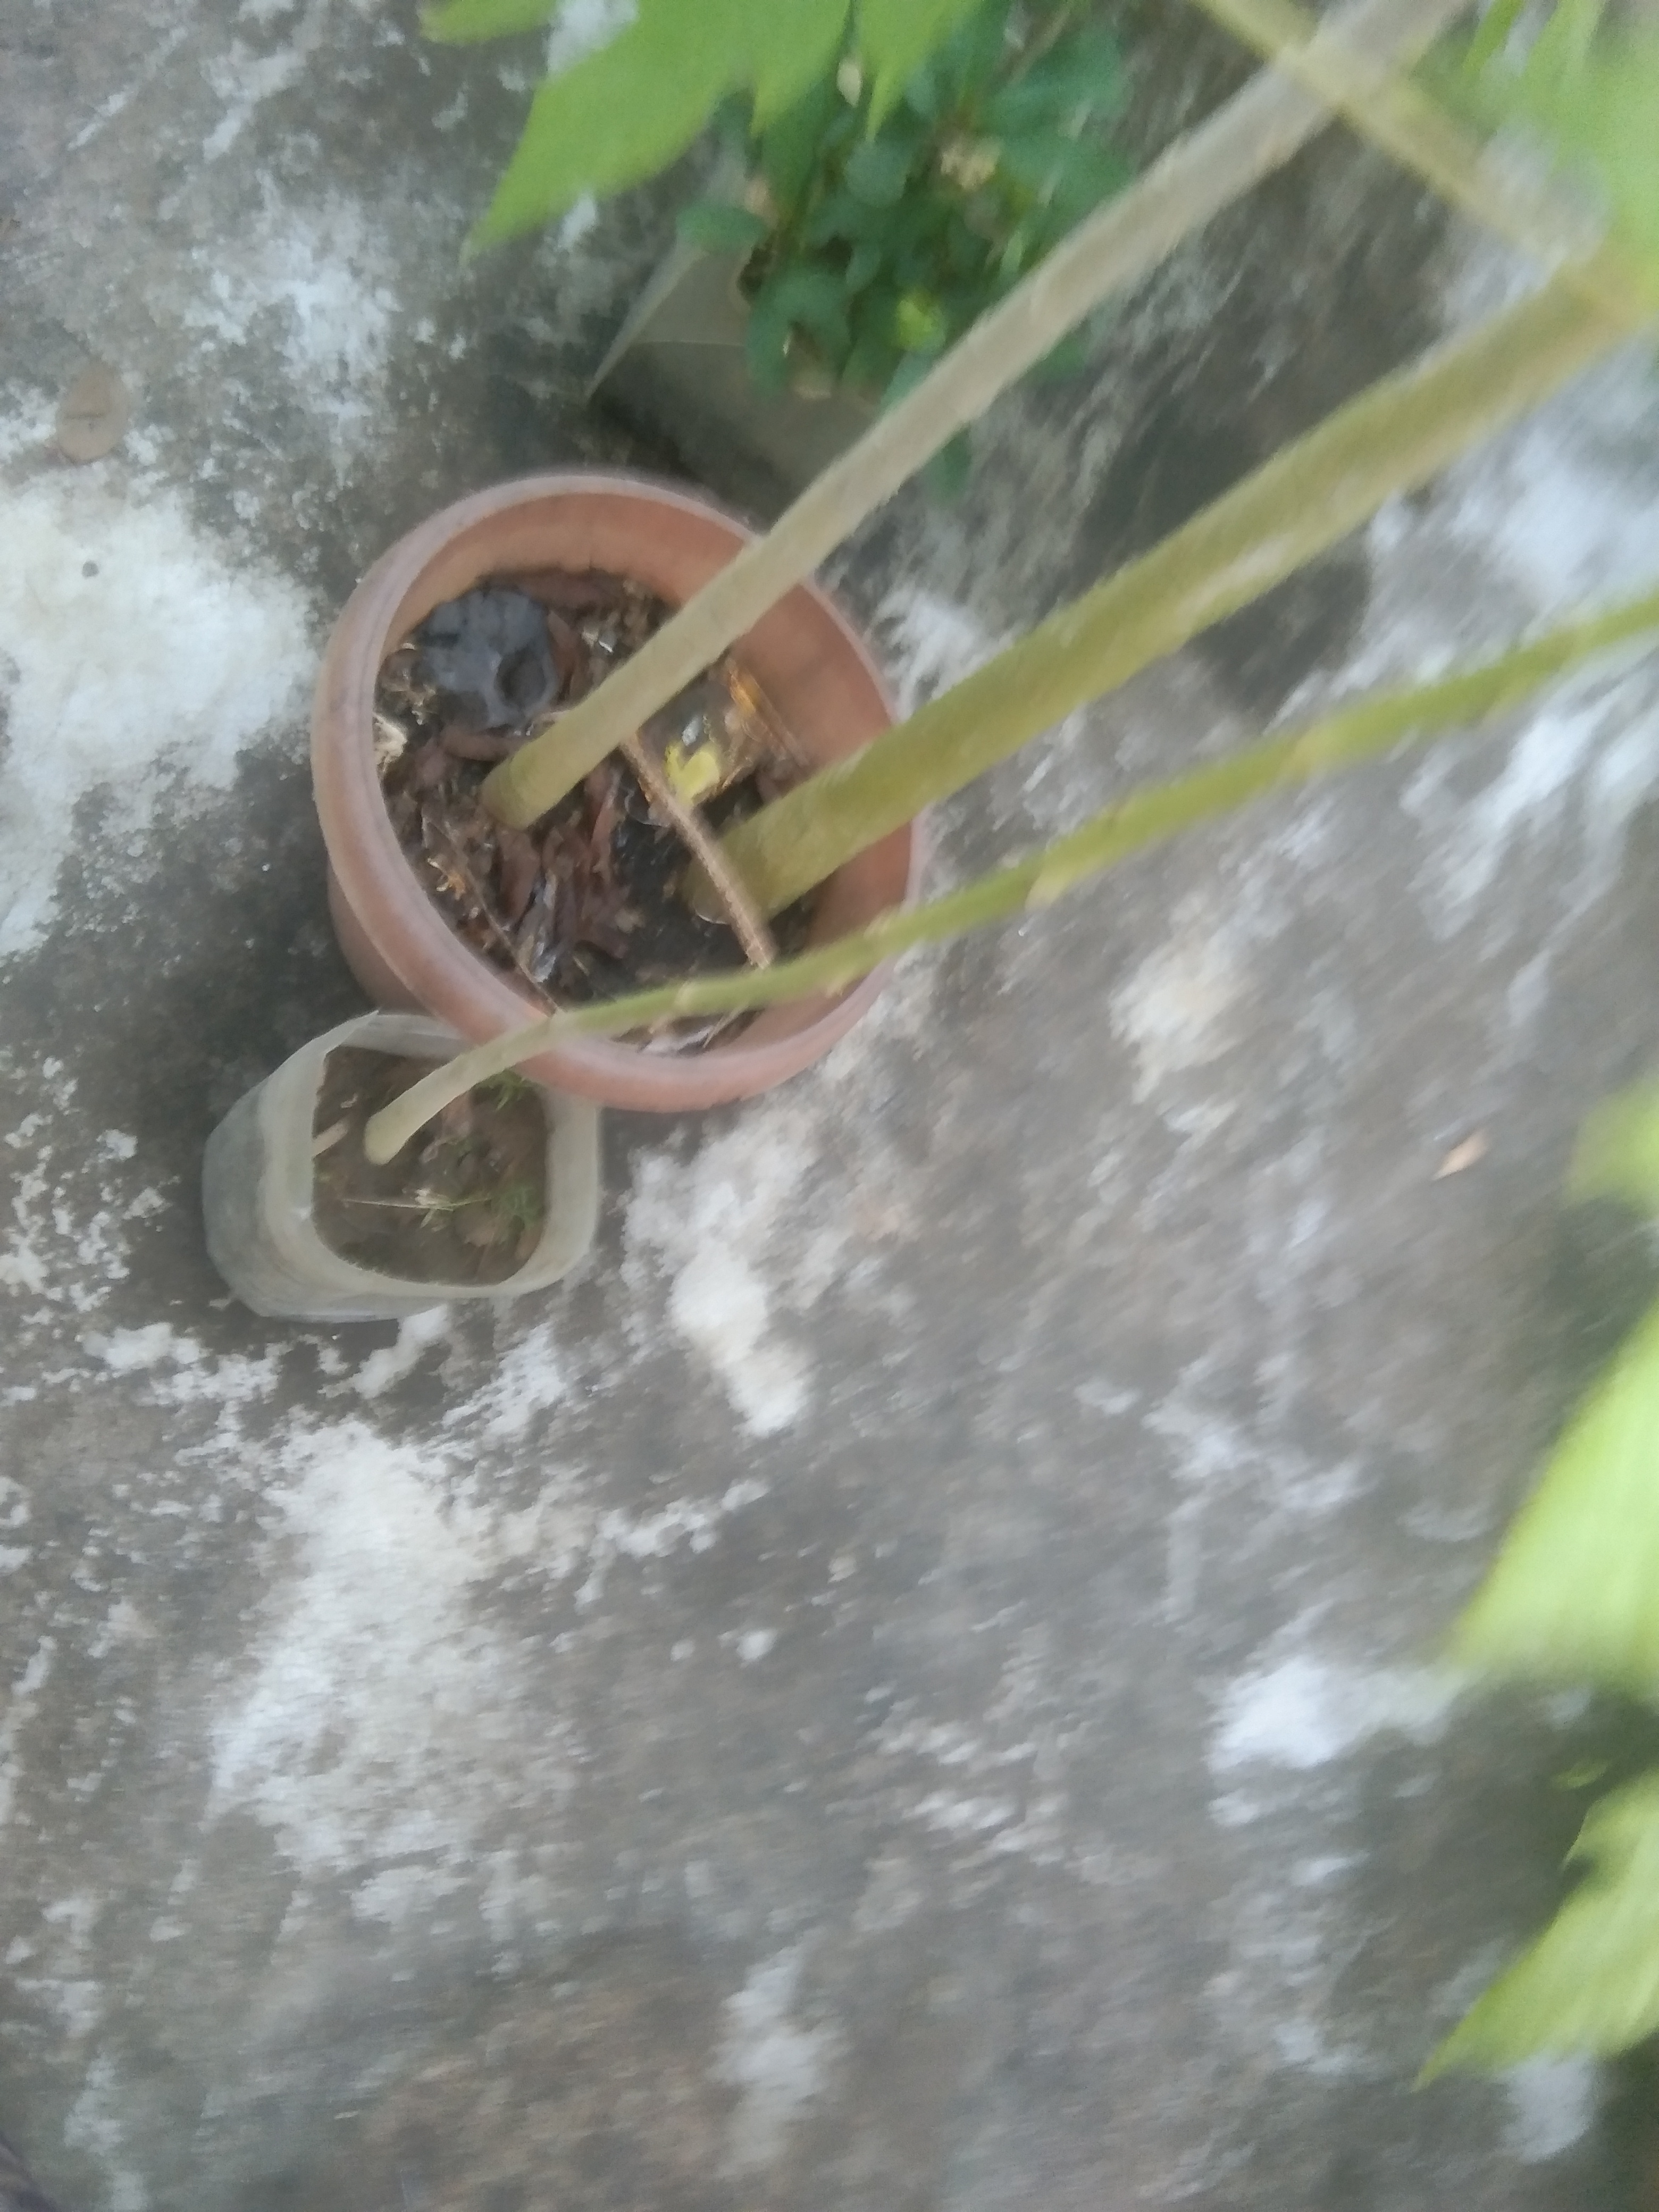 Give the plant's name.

papaya
